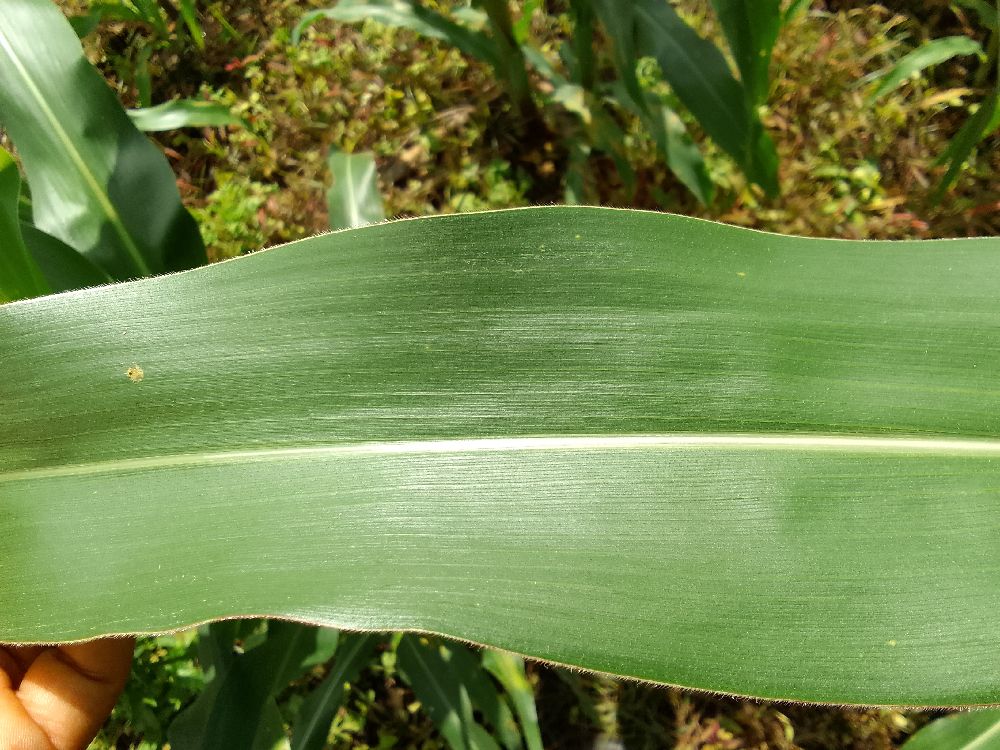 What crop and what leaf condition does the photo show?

maize, healthy
